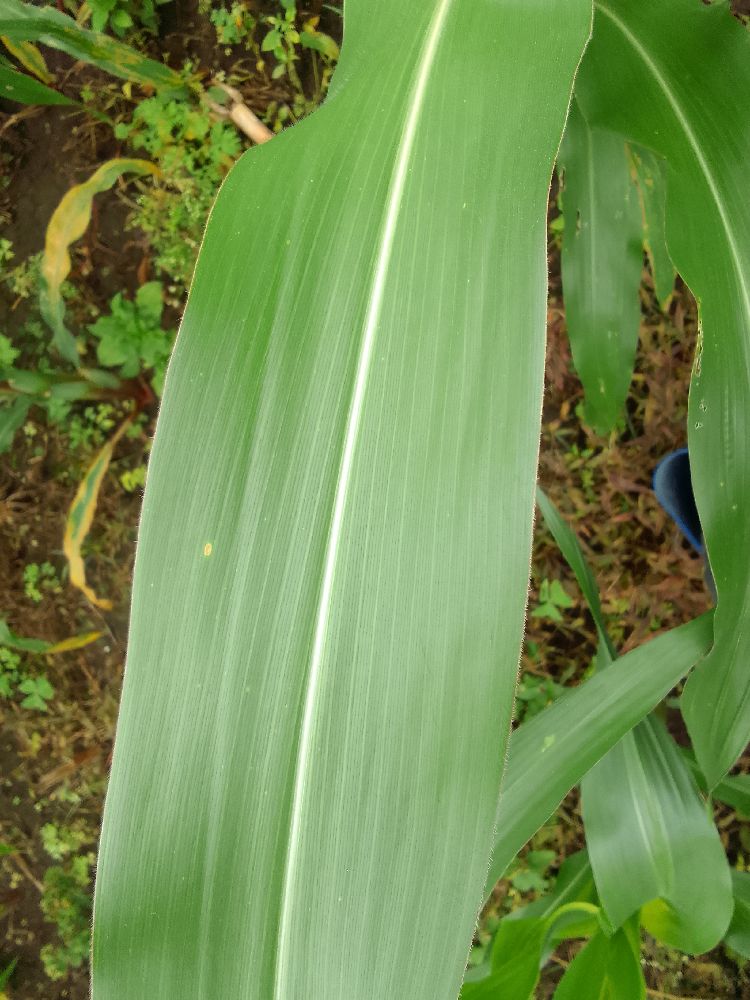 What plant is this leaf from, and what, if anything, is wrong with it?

maize, healthy
